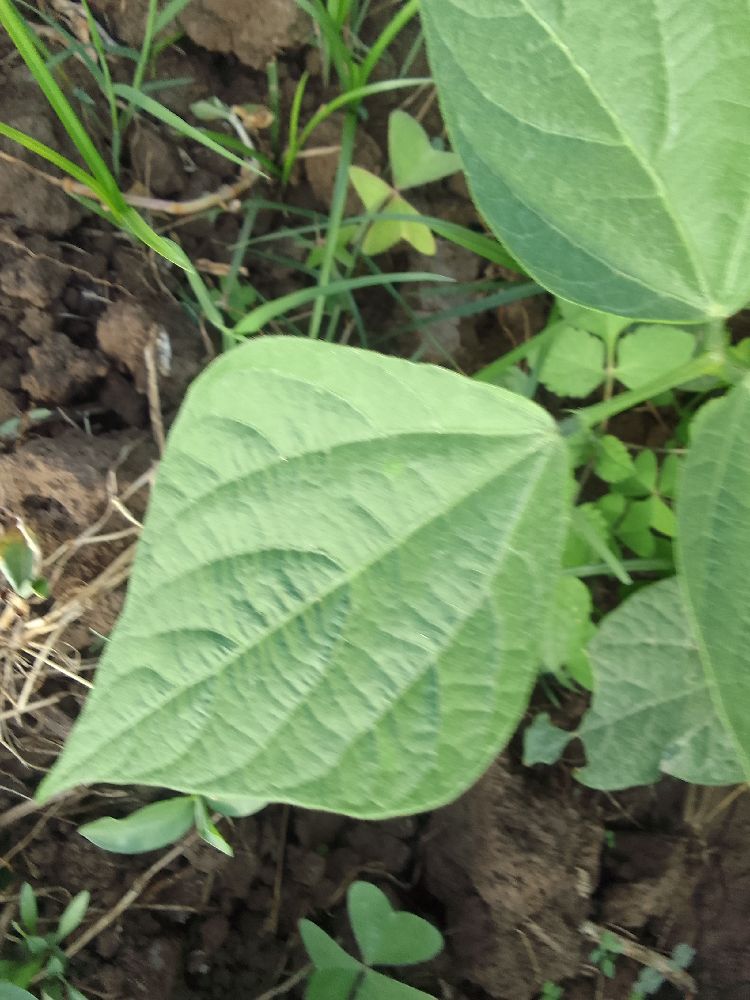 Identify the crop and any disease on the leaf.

common bean, healthy
